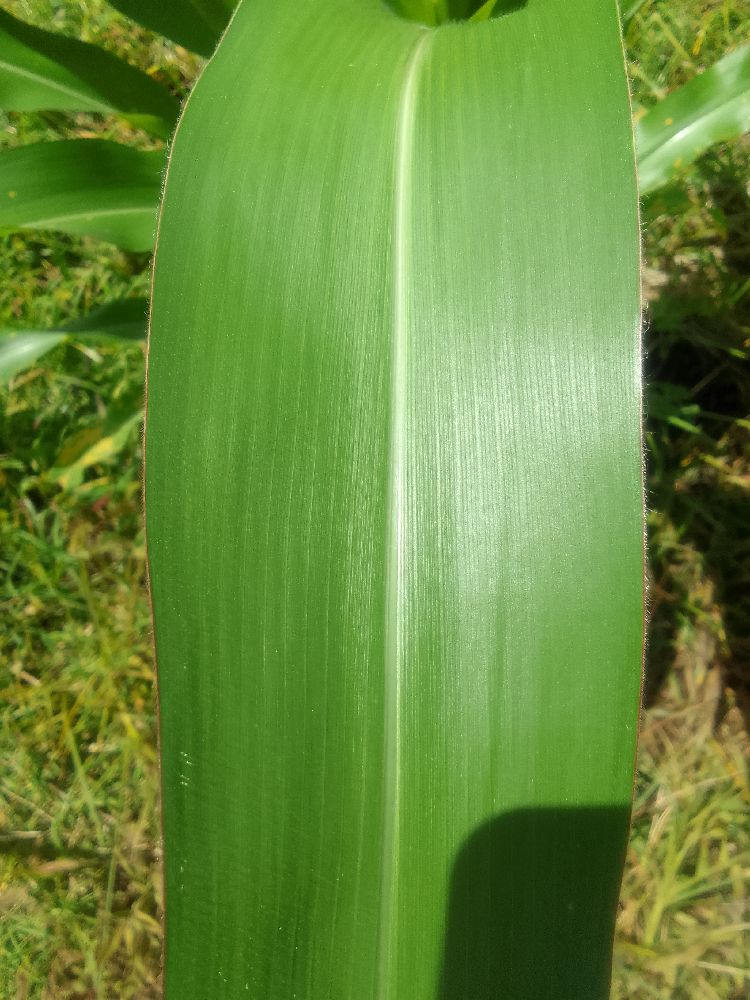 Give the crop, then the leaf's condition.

maize, healthy
